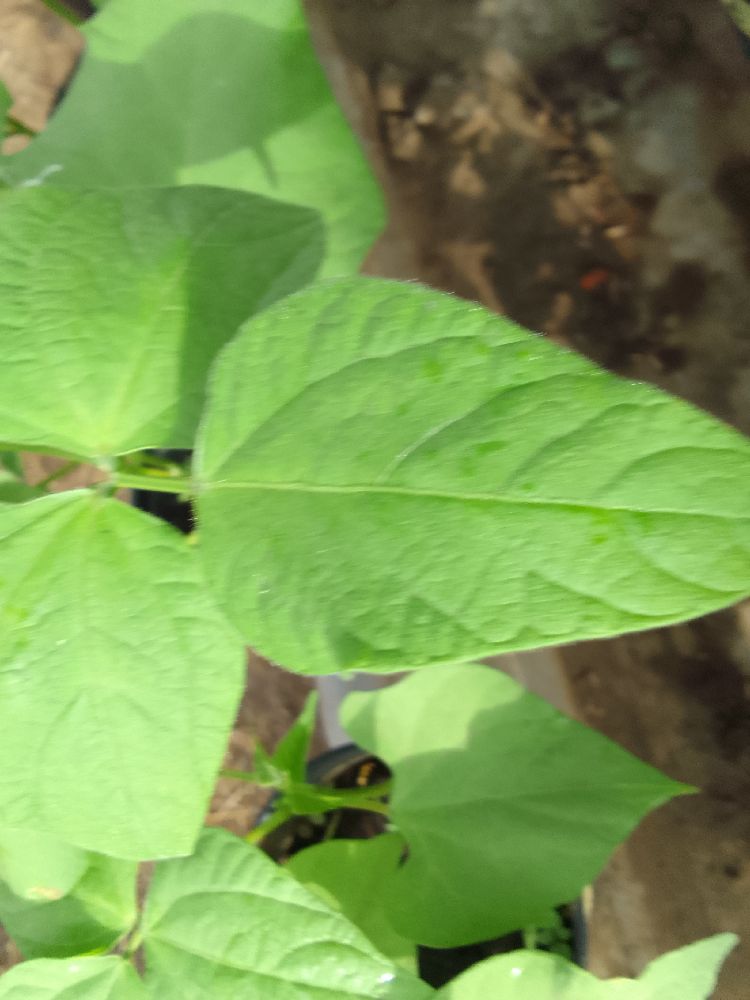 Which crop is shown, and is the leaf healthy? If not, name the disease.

common bean, healthy
